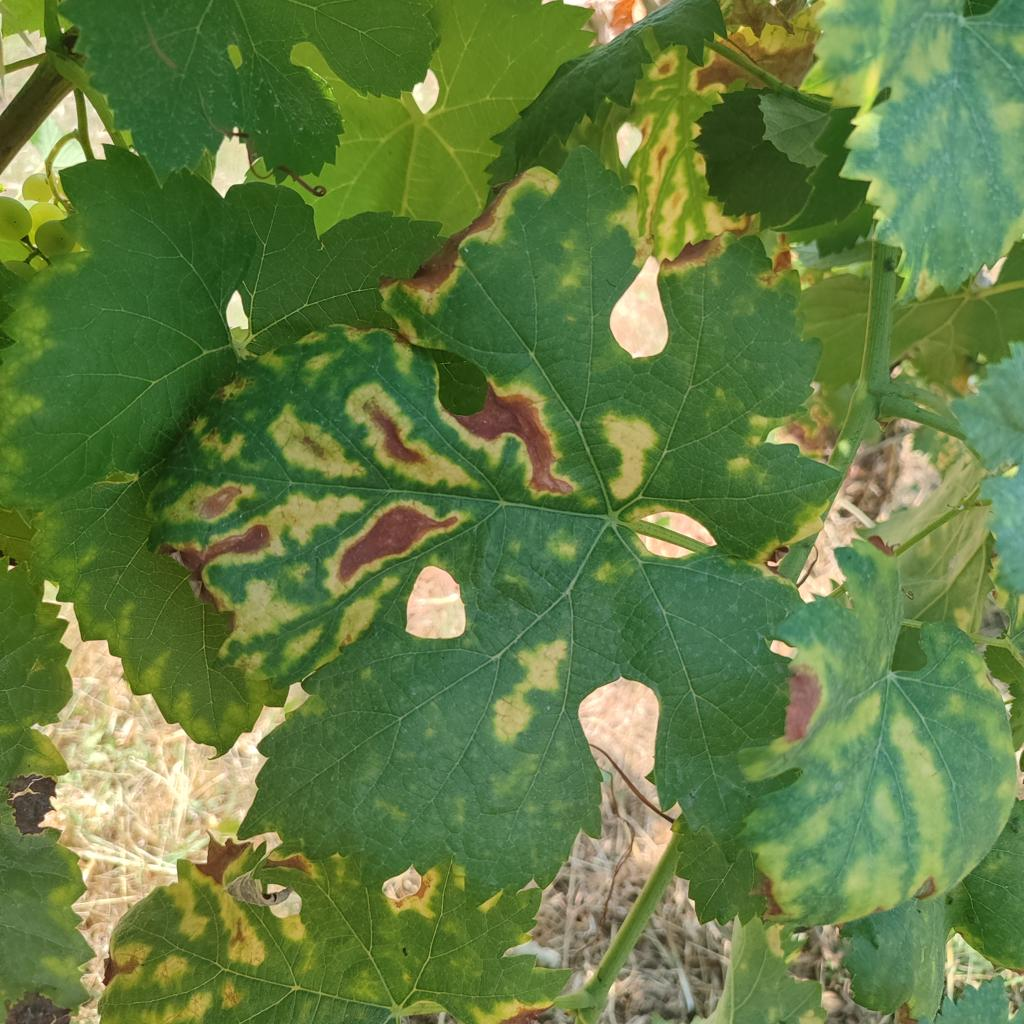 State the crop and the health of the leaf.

grapevine, esca complex
